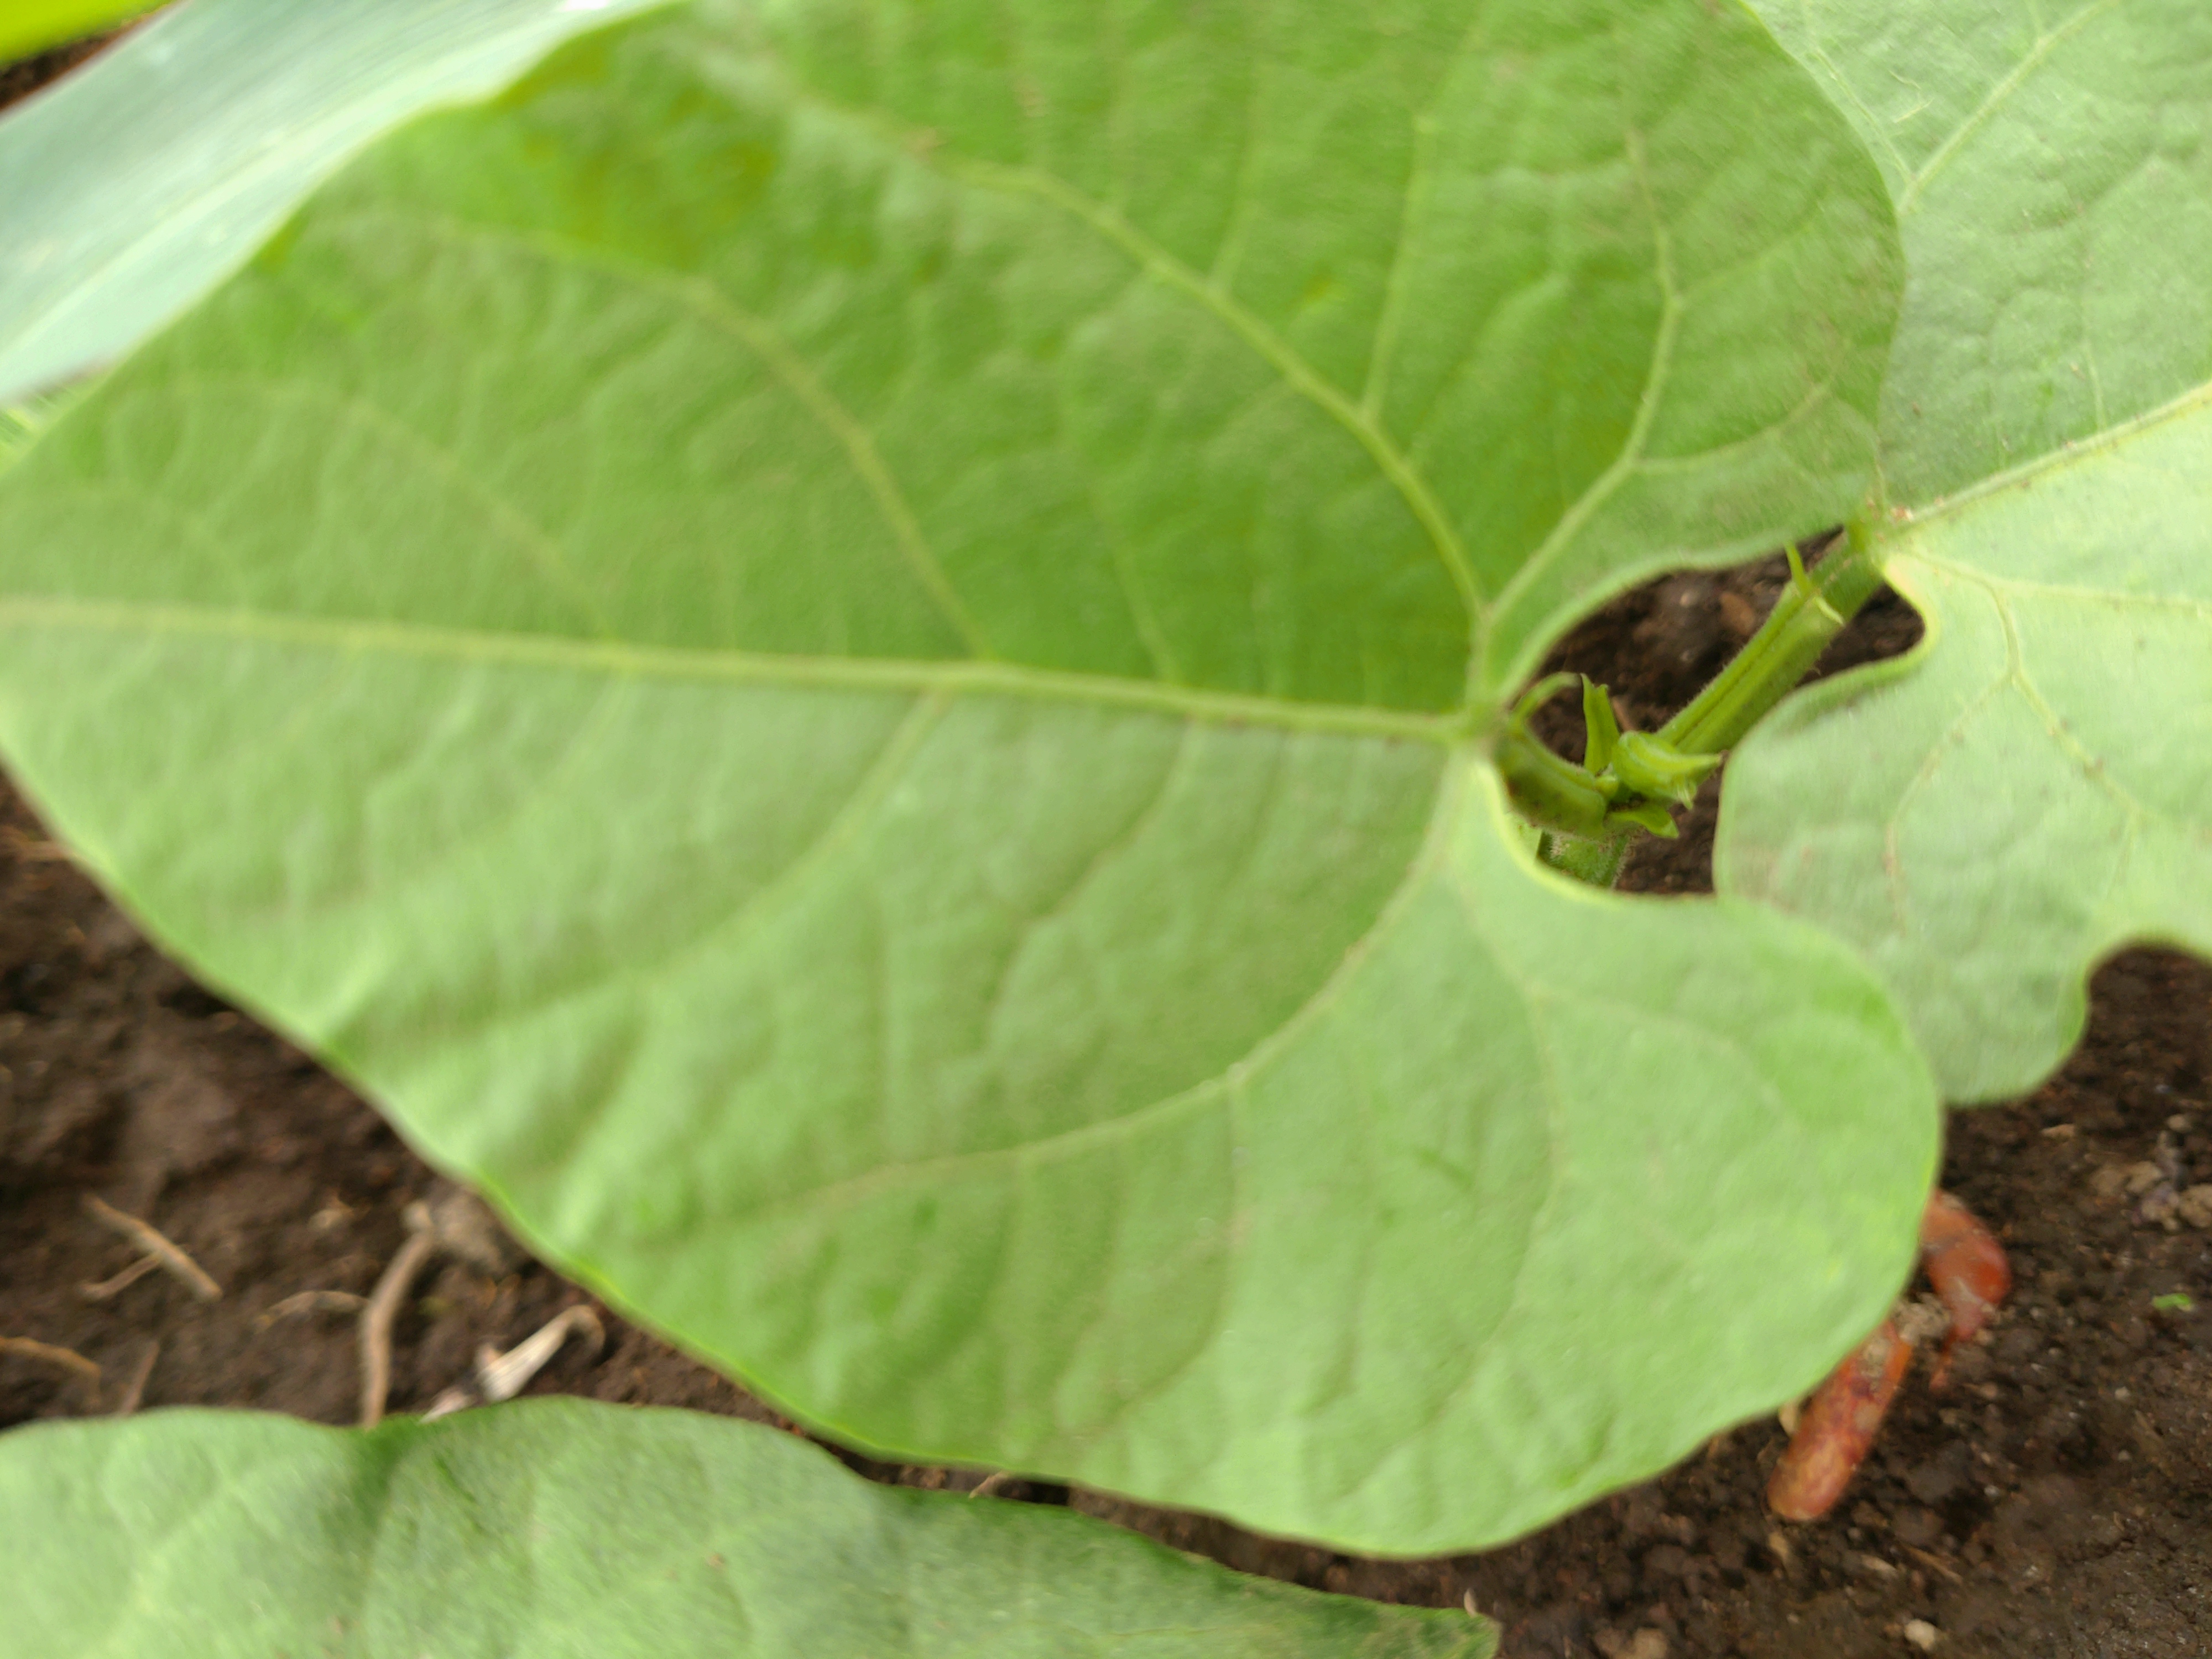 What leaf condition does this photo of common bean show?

healthy
